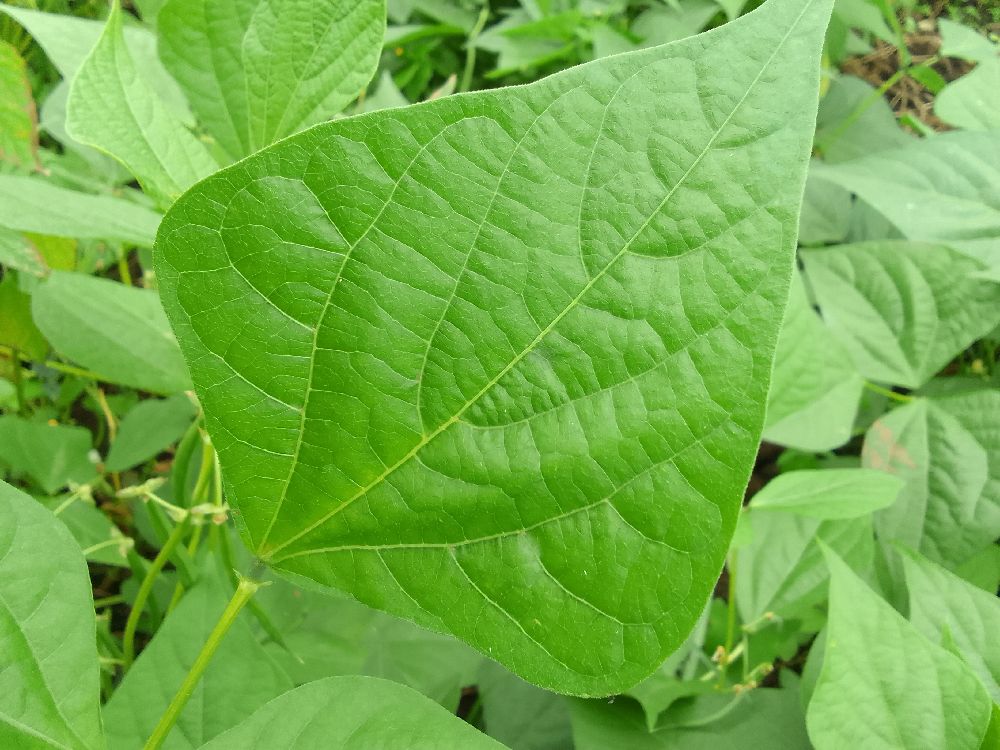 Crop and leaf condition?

common bean, healthy
